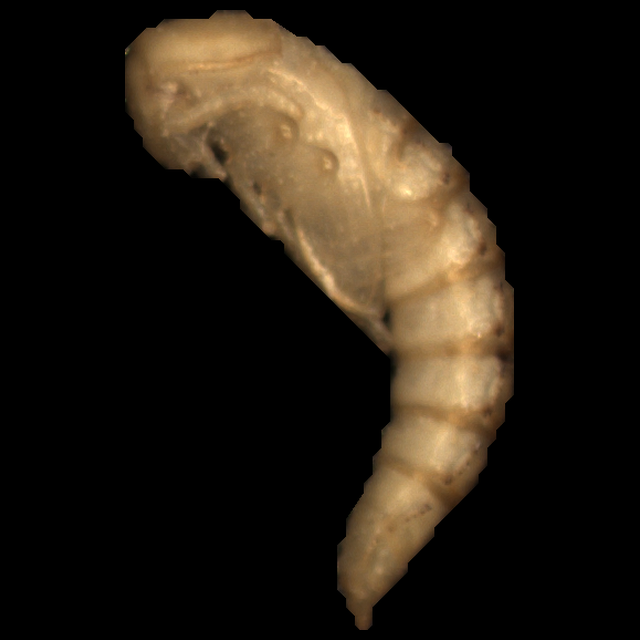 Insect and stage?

mealworm pupa
